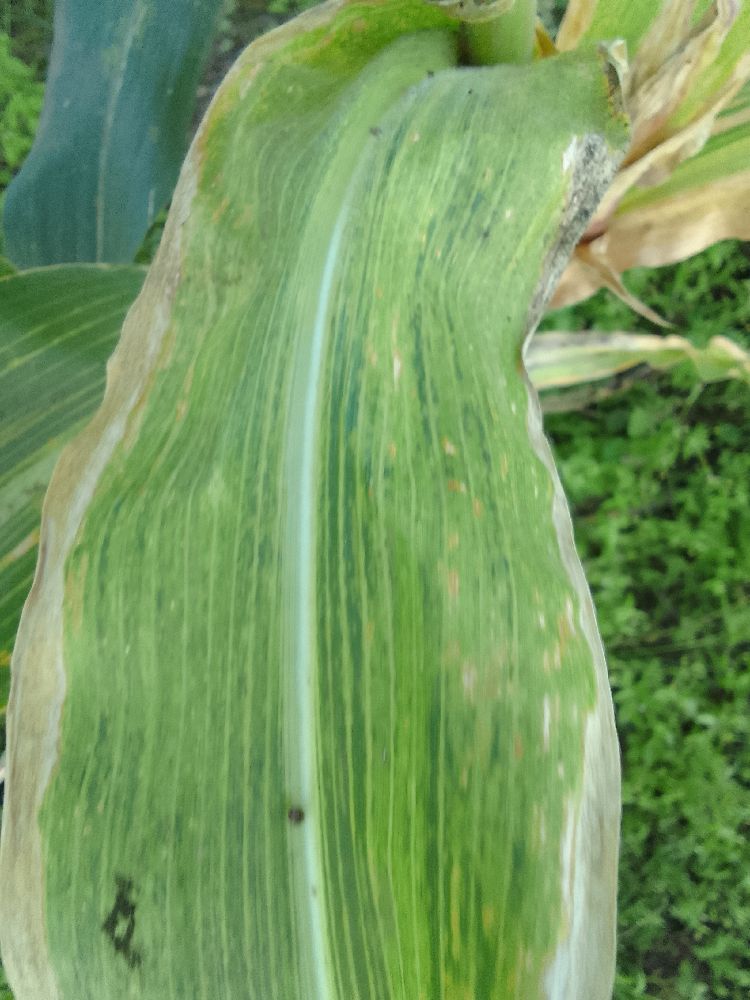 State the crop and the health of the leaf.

maize, maize lethal necrosis
